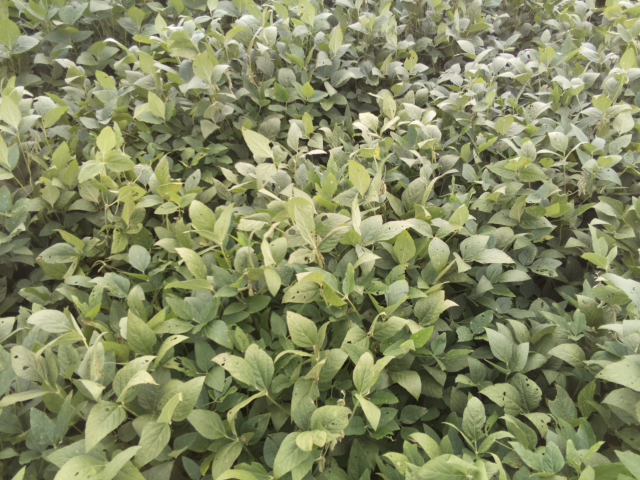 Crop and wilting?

soybean, leaflets folding inward at secondary pulvinus with no turgor loss in leaflets or petioles
